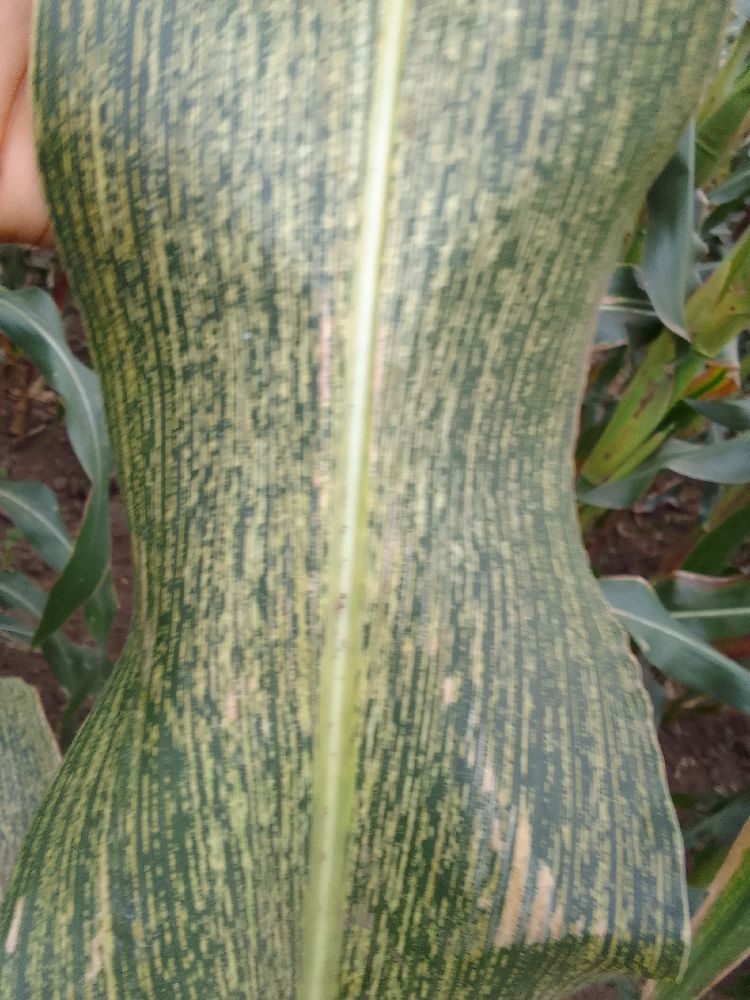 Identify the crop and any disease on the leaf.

maize, maize streak virus
